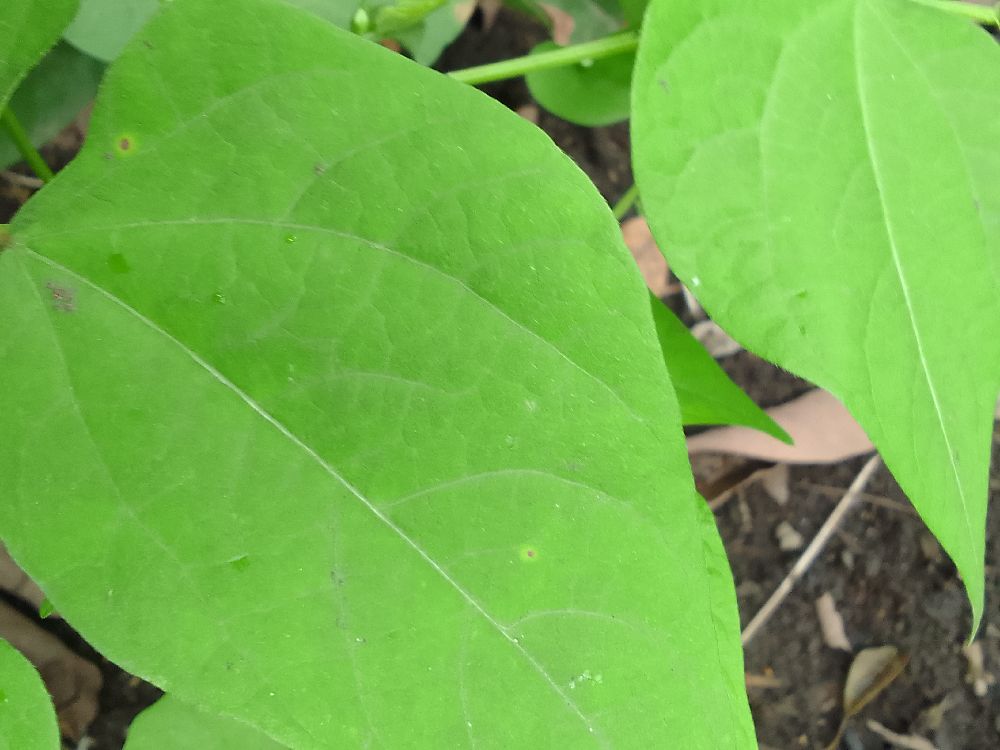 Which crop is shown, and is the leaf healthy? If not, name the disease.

common bean, healthy
